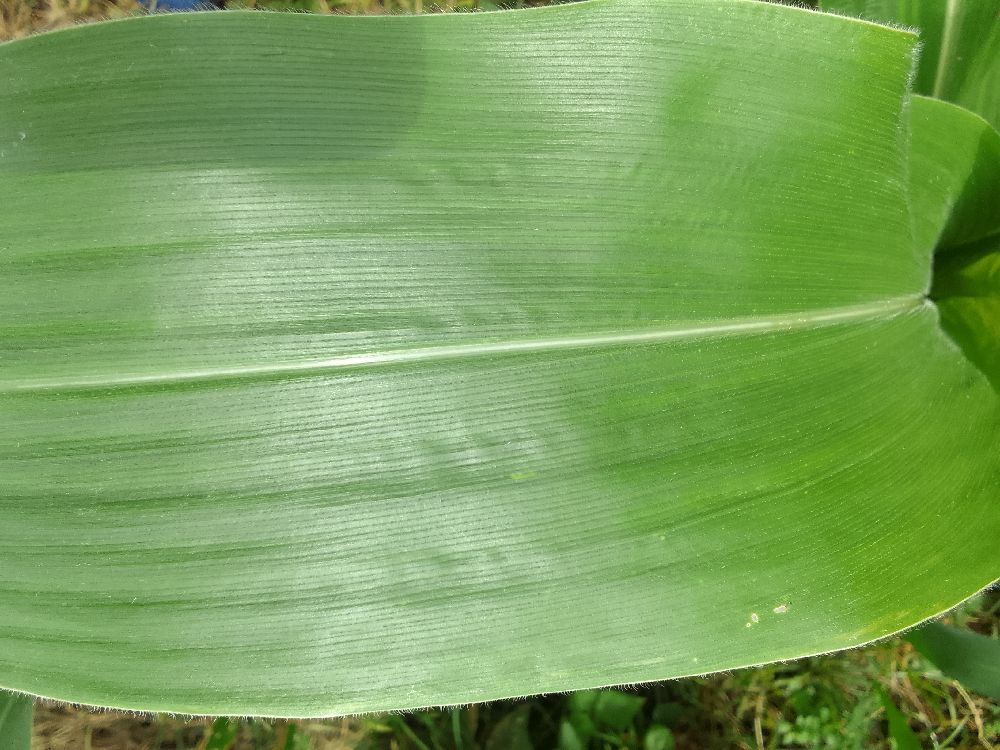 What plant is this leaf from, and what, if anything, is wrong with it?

maize, healthy
